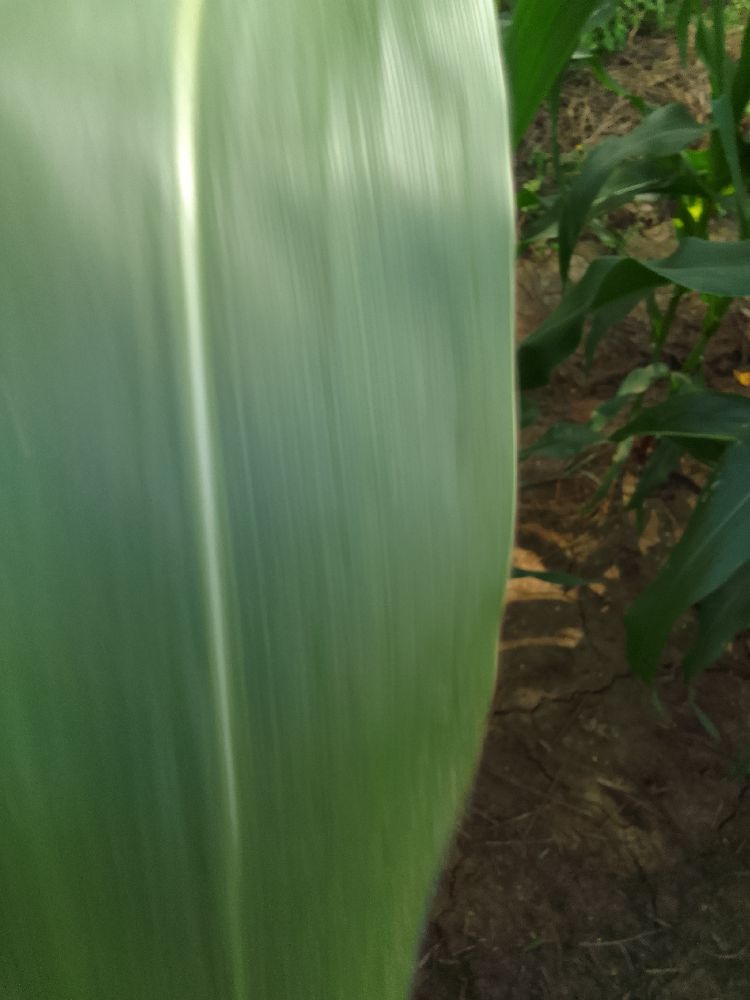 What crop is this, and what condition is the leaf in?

maize, healthy
